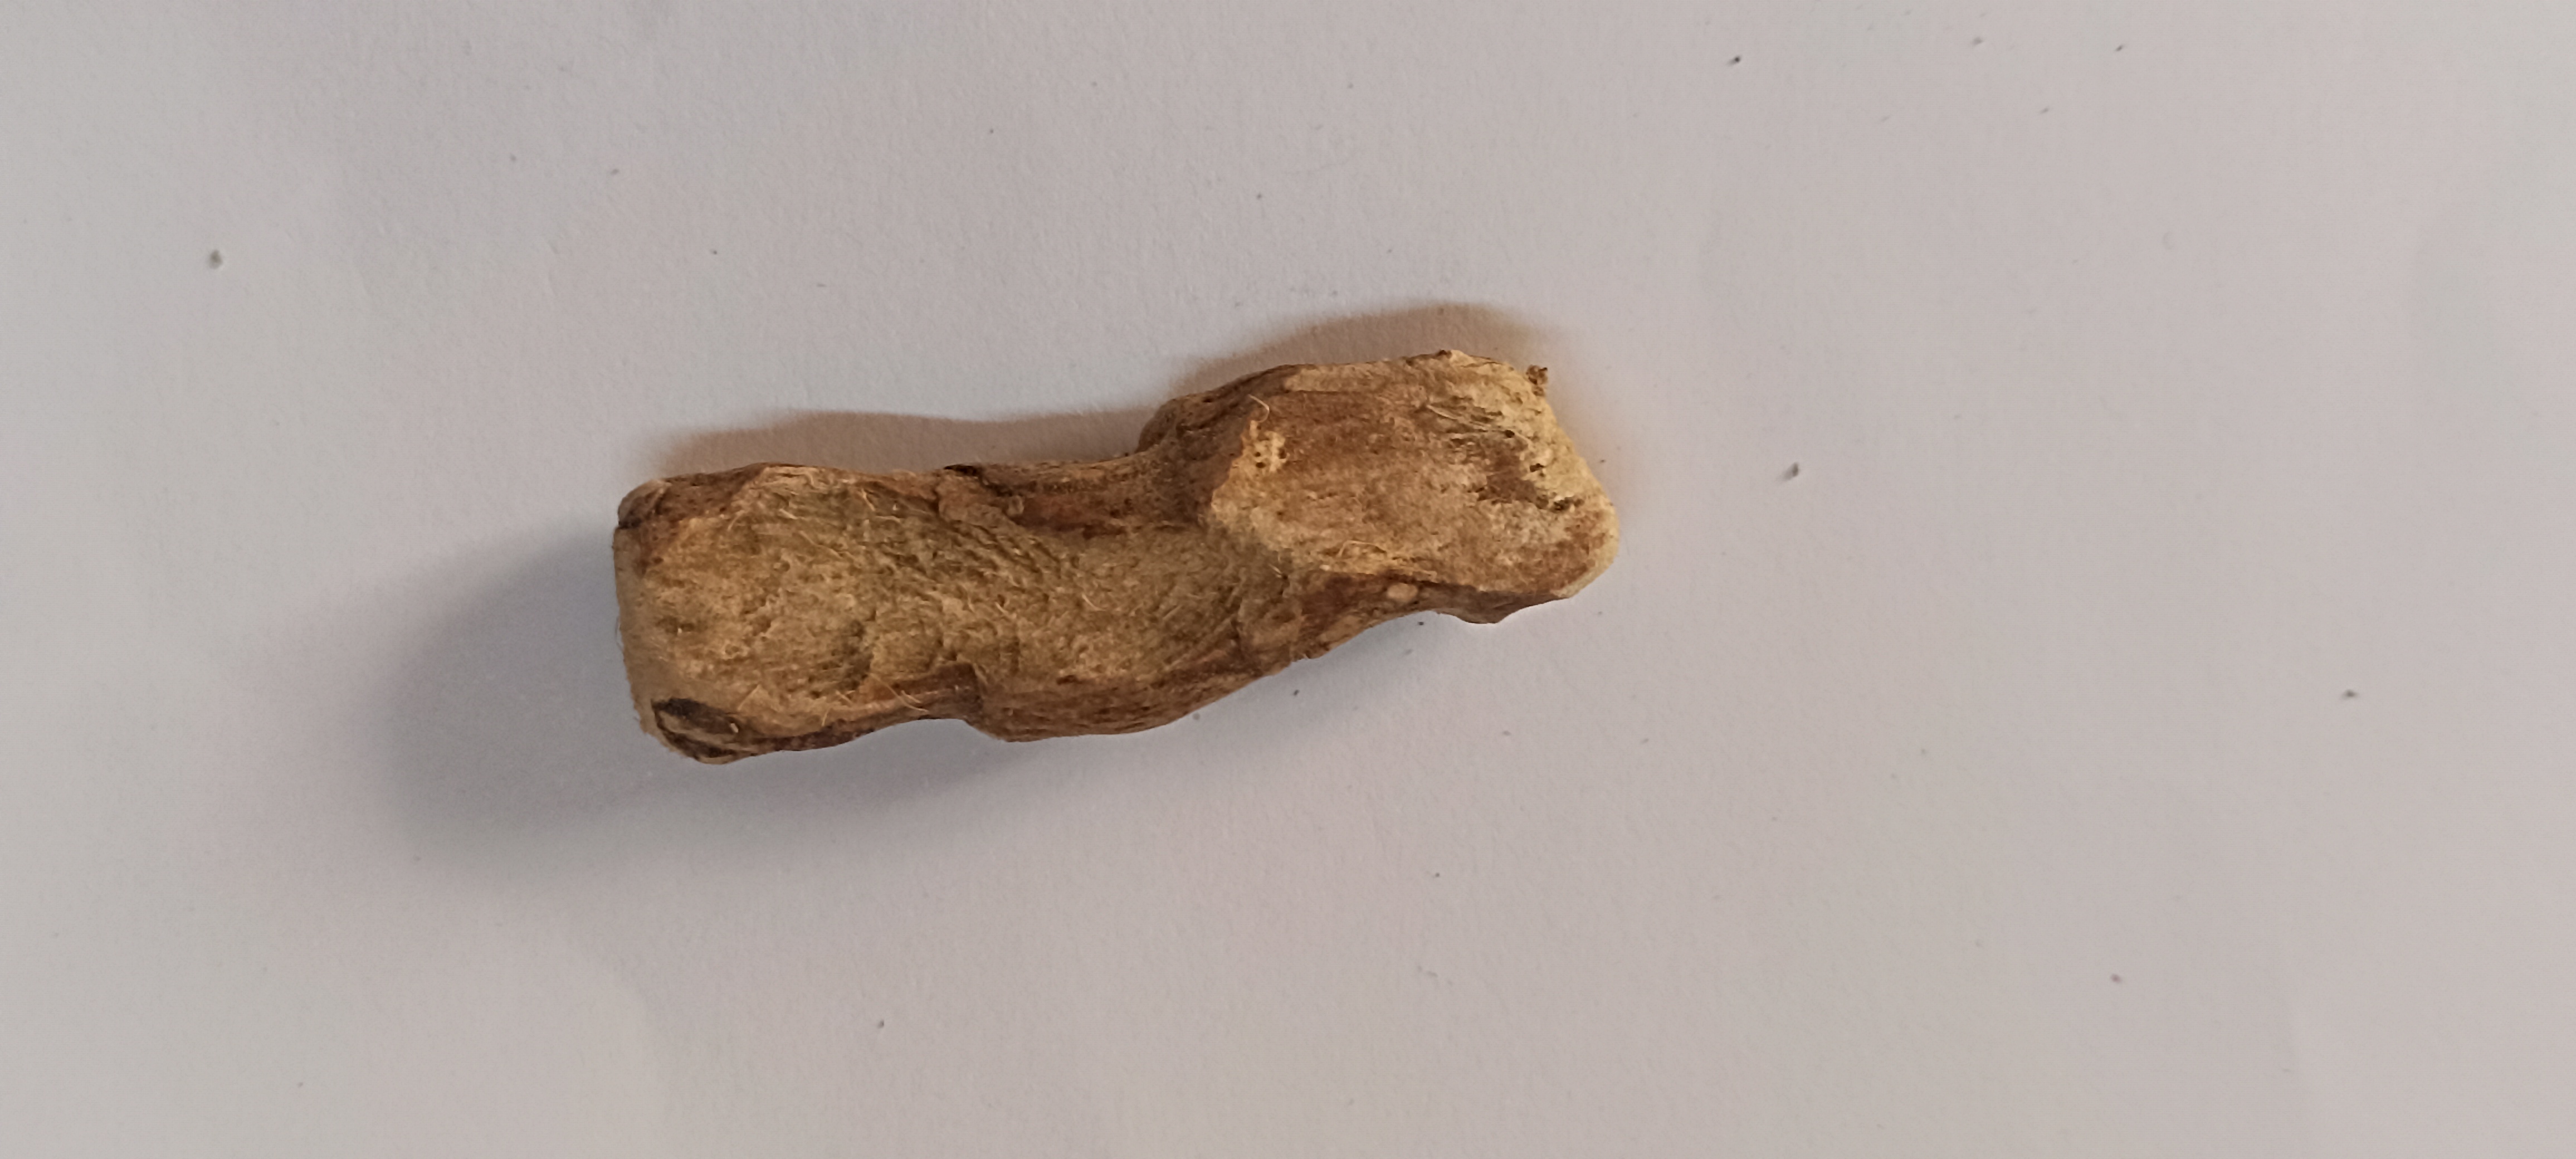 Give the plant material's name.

vekhand
